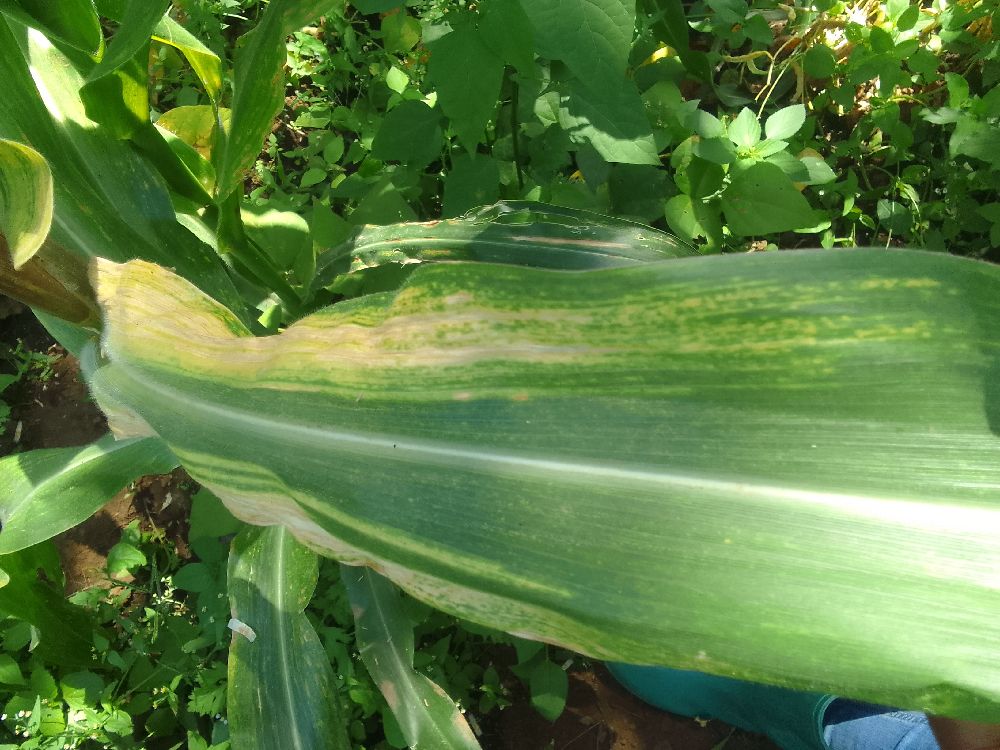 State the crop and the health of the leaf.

maize, maize lethal necrosis
